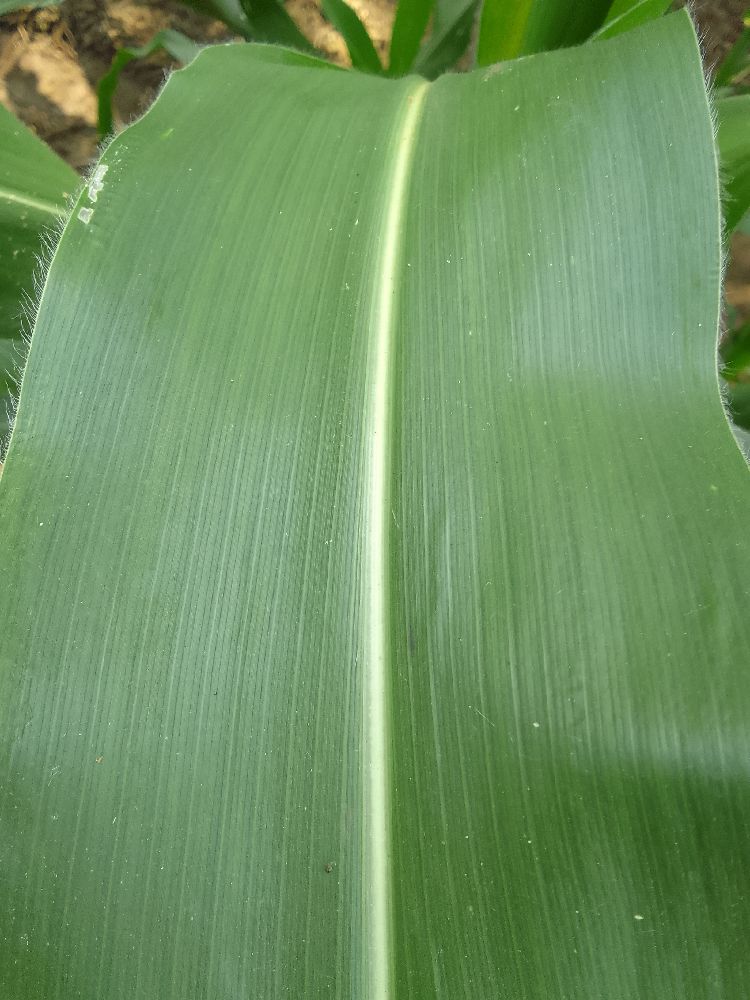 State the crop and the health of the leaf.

maize, healthy
